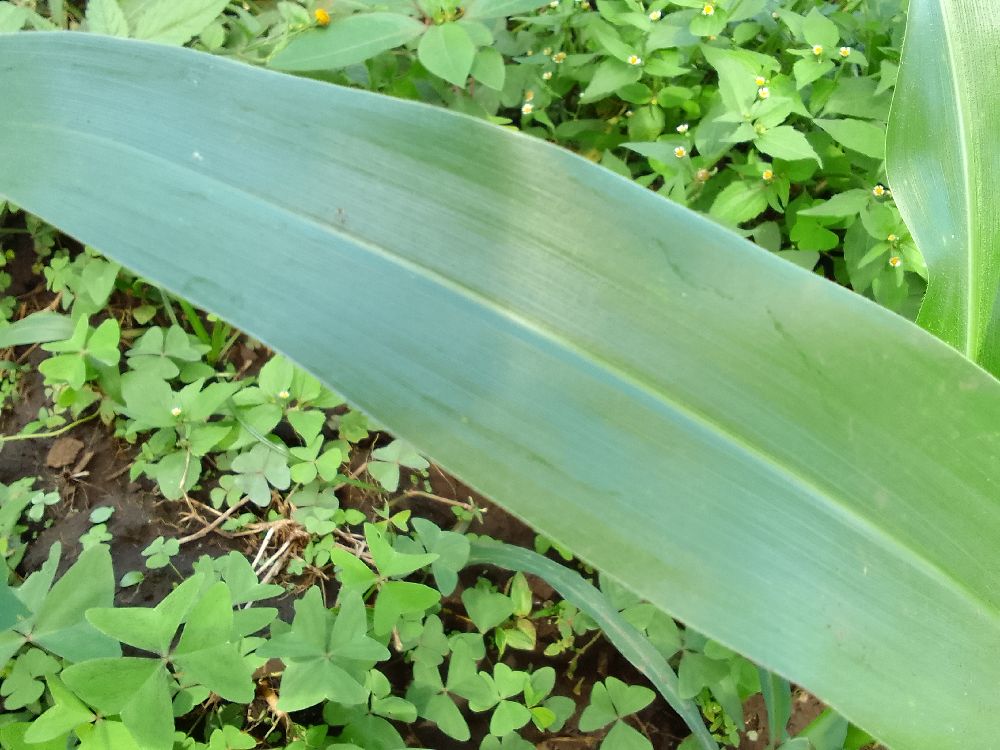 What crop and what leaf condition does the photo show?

maize, healthy
